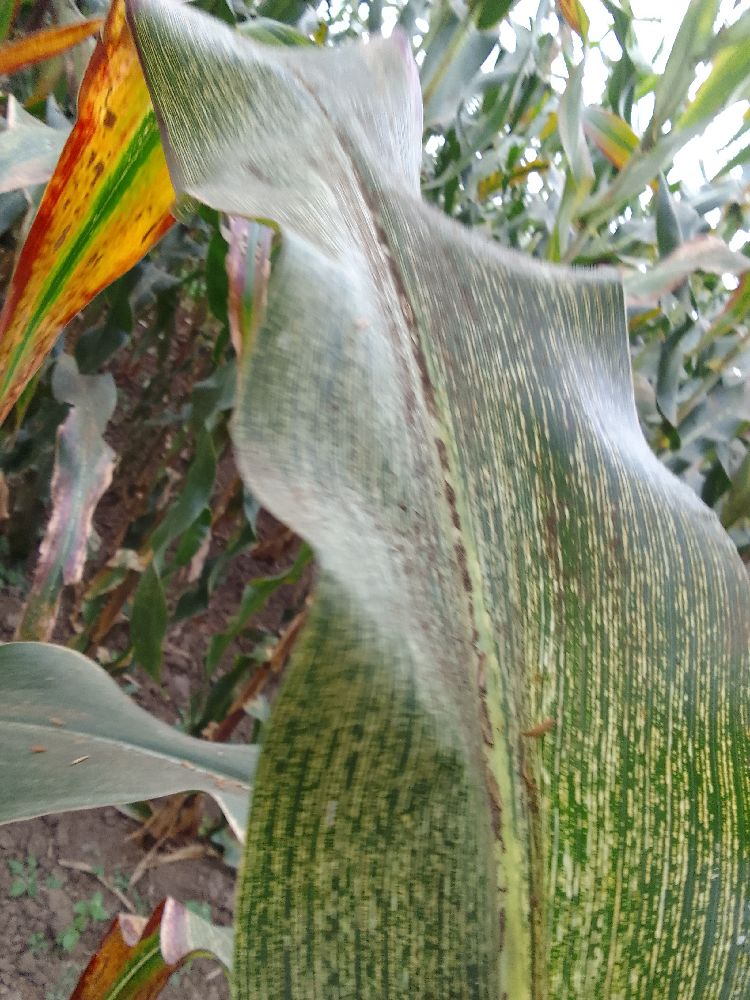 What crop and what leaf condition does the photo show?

maize, maize streak virus
